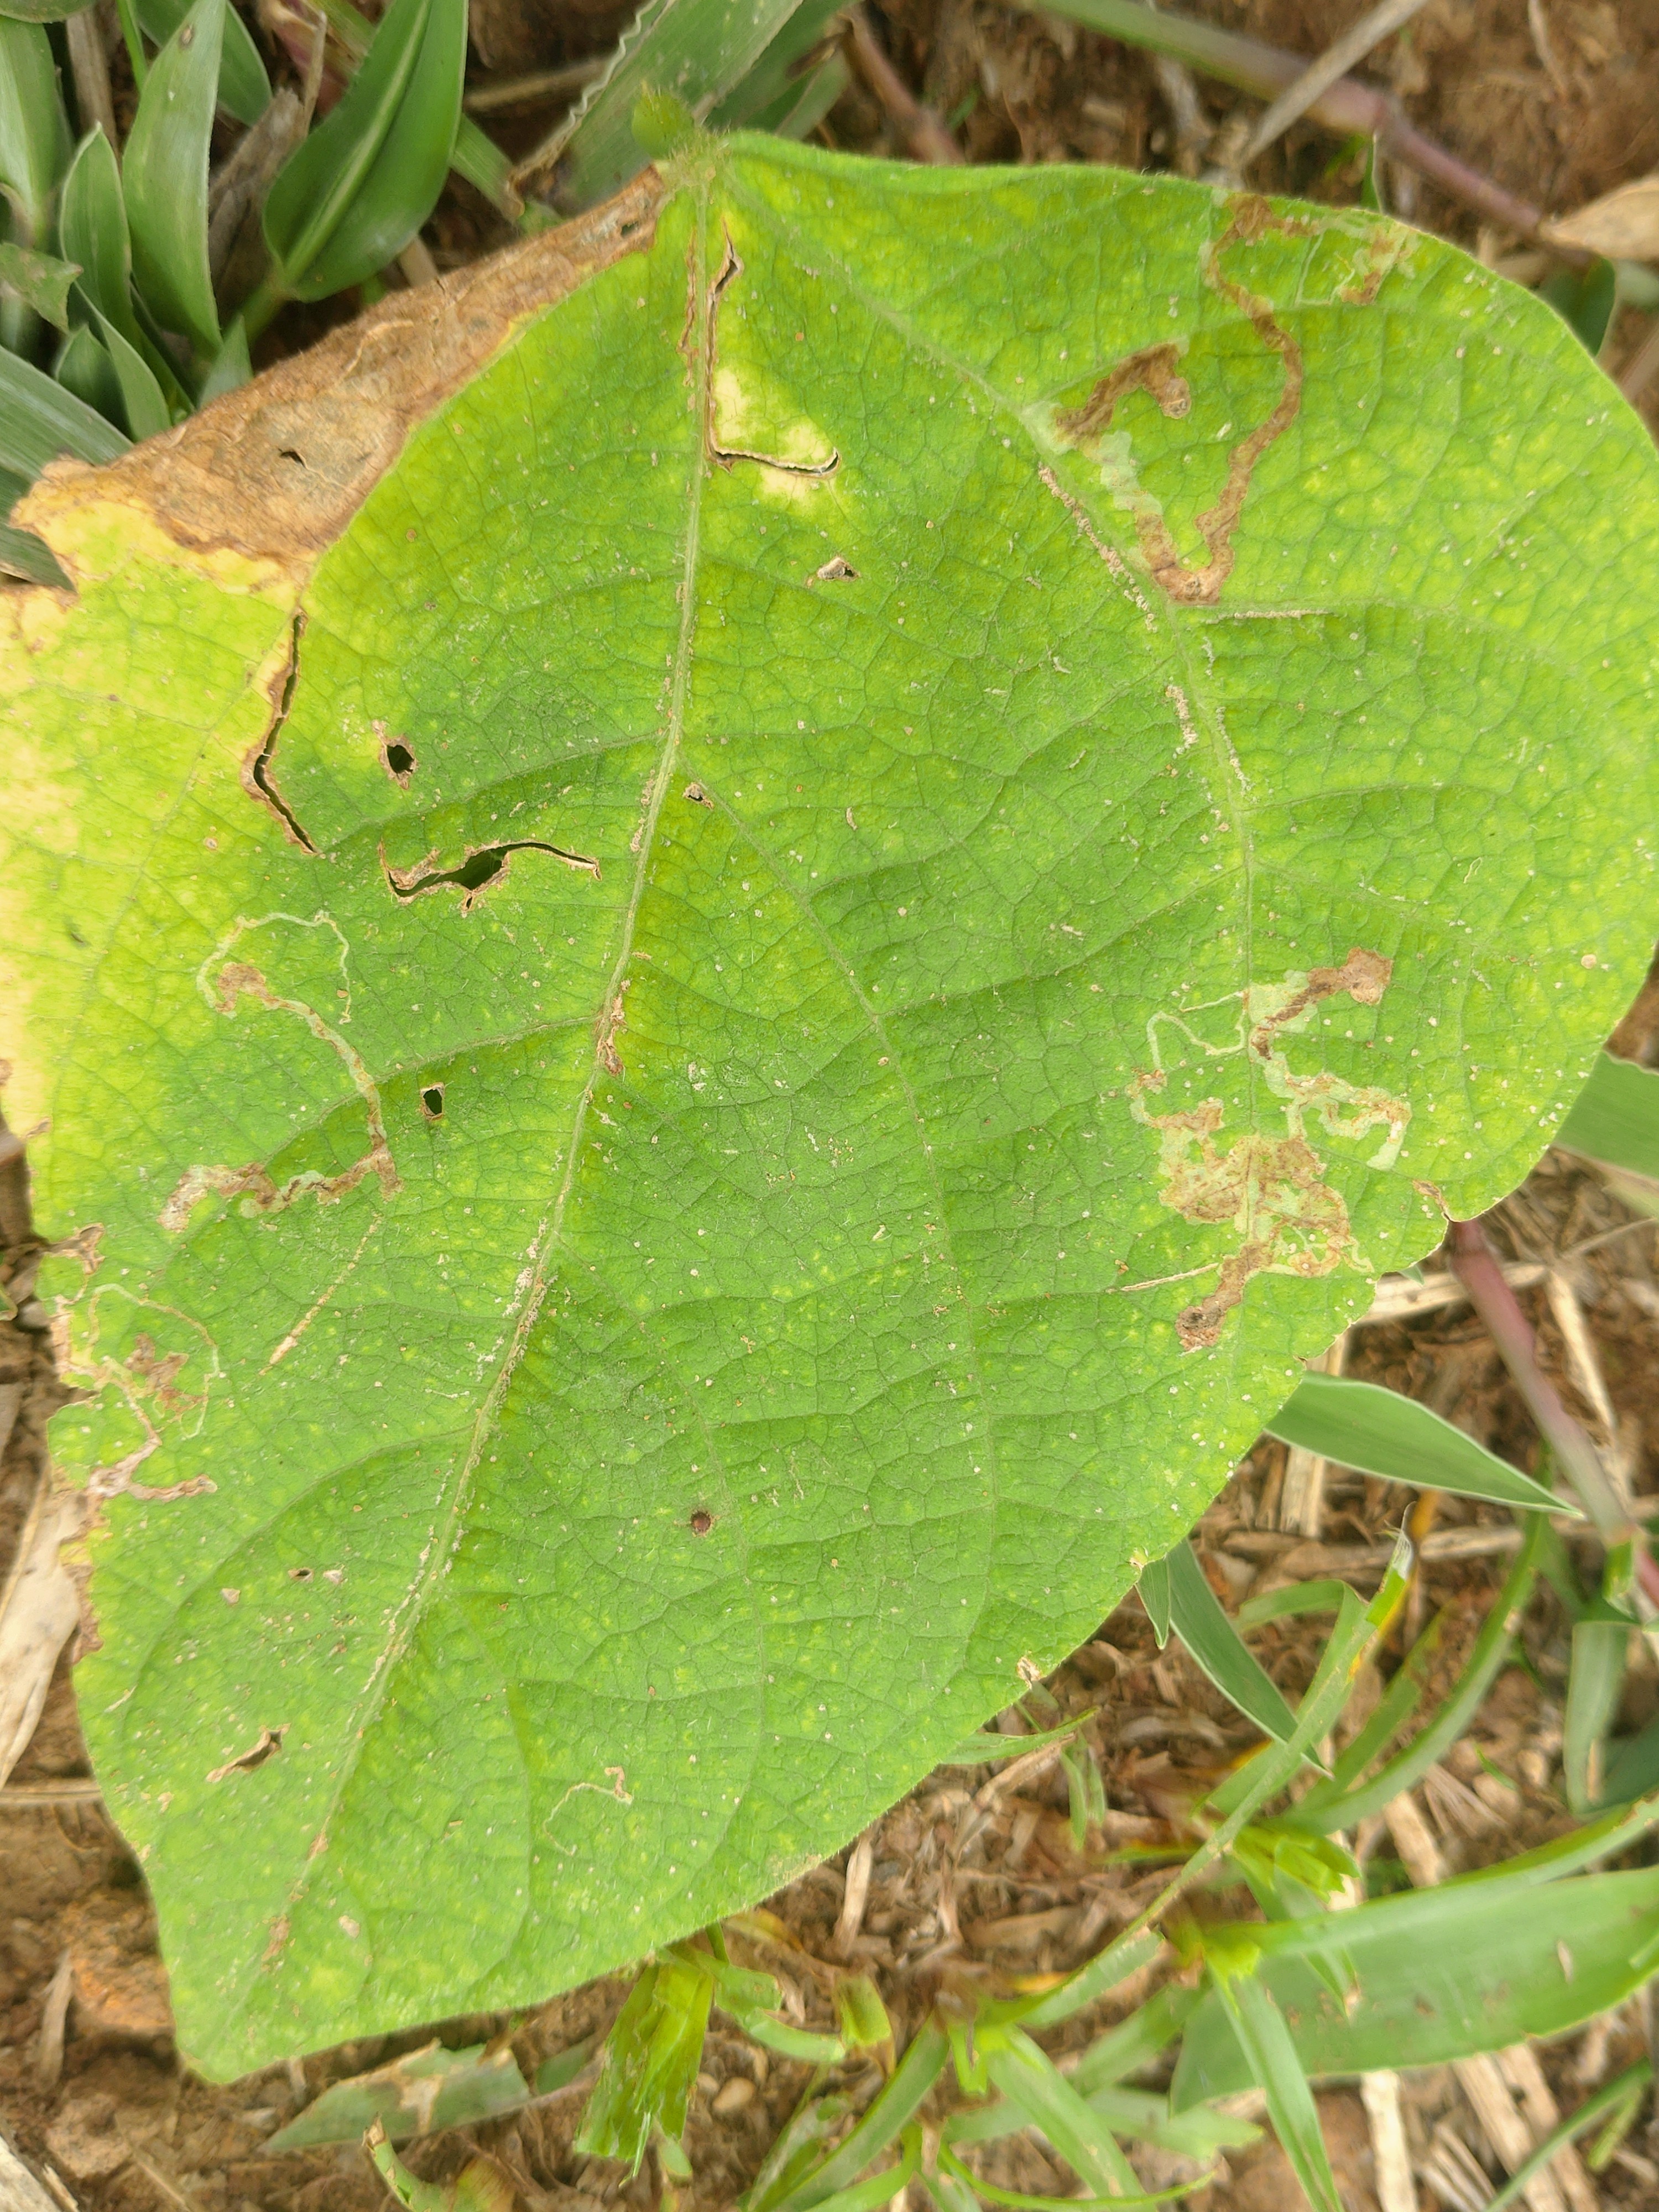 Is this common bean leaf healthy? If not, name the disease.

rust
